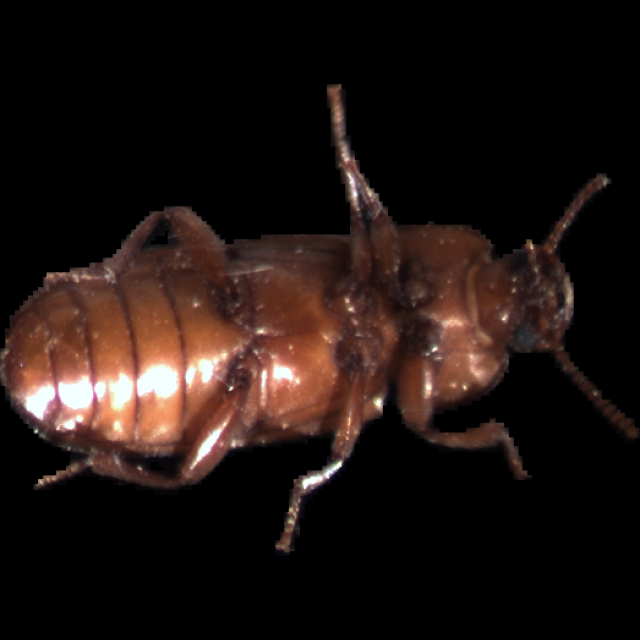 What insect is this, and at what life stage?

mealworm beetle
